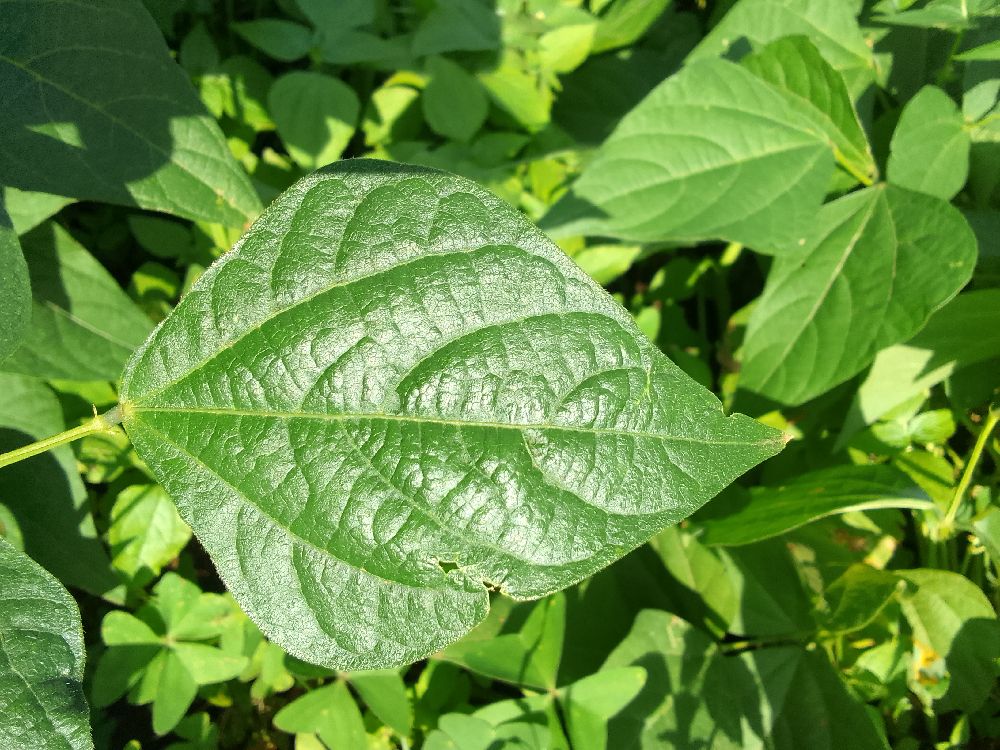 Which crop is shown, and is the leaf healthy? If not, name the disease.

common bean, healthy
